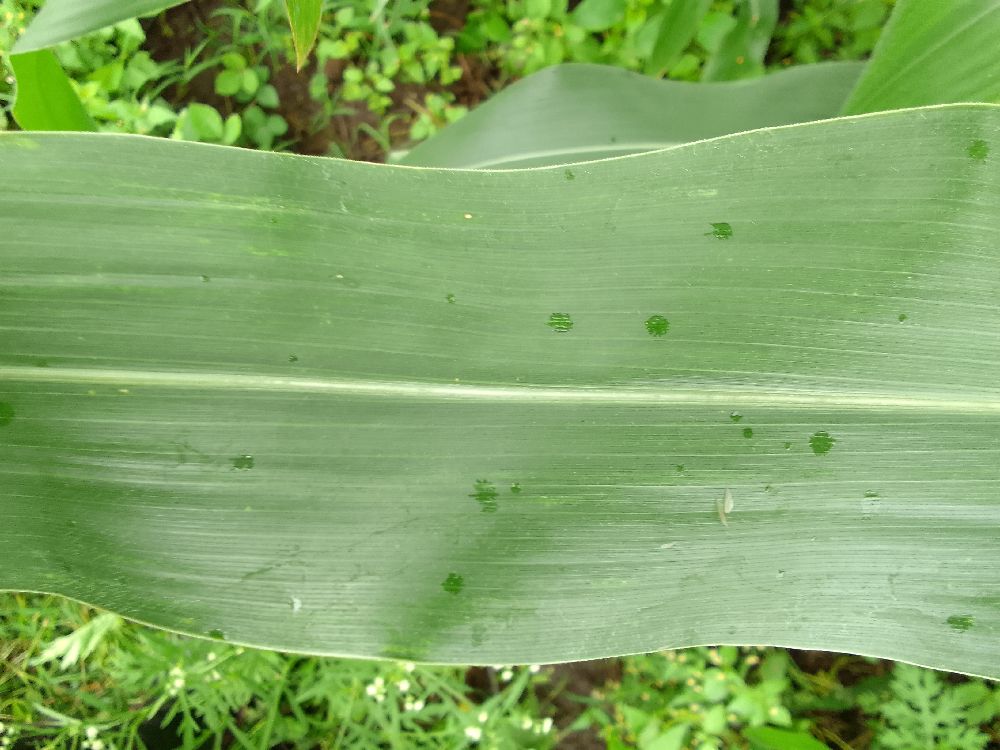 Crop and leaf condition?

maize, healthy
